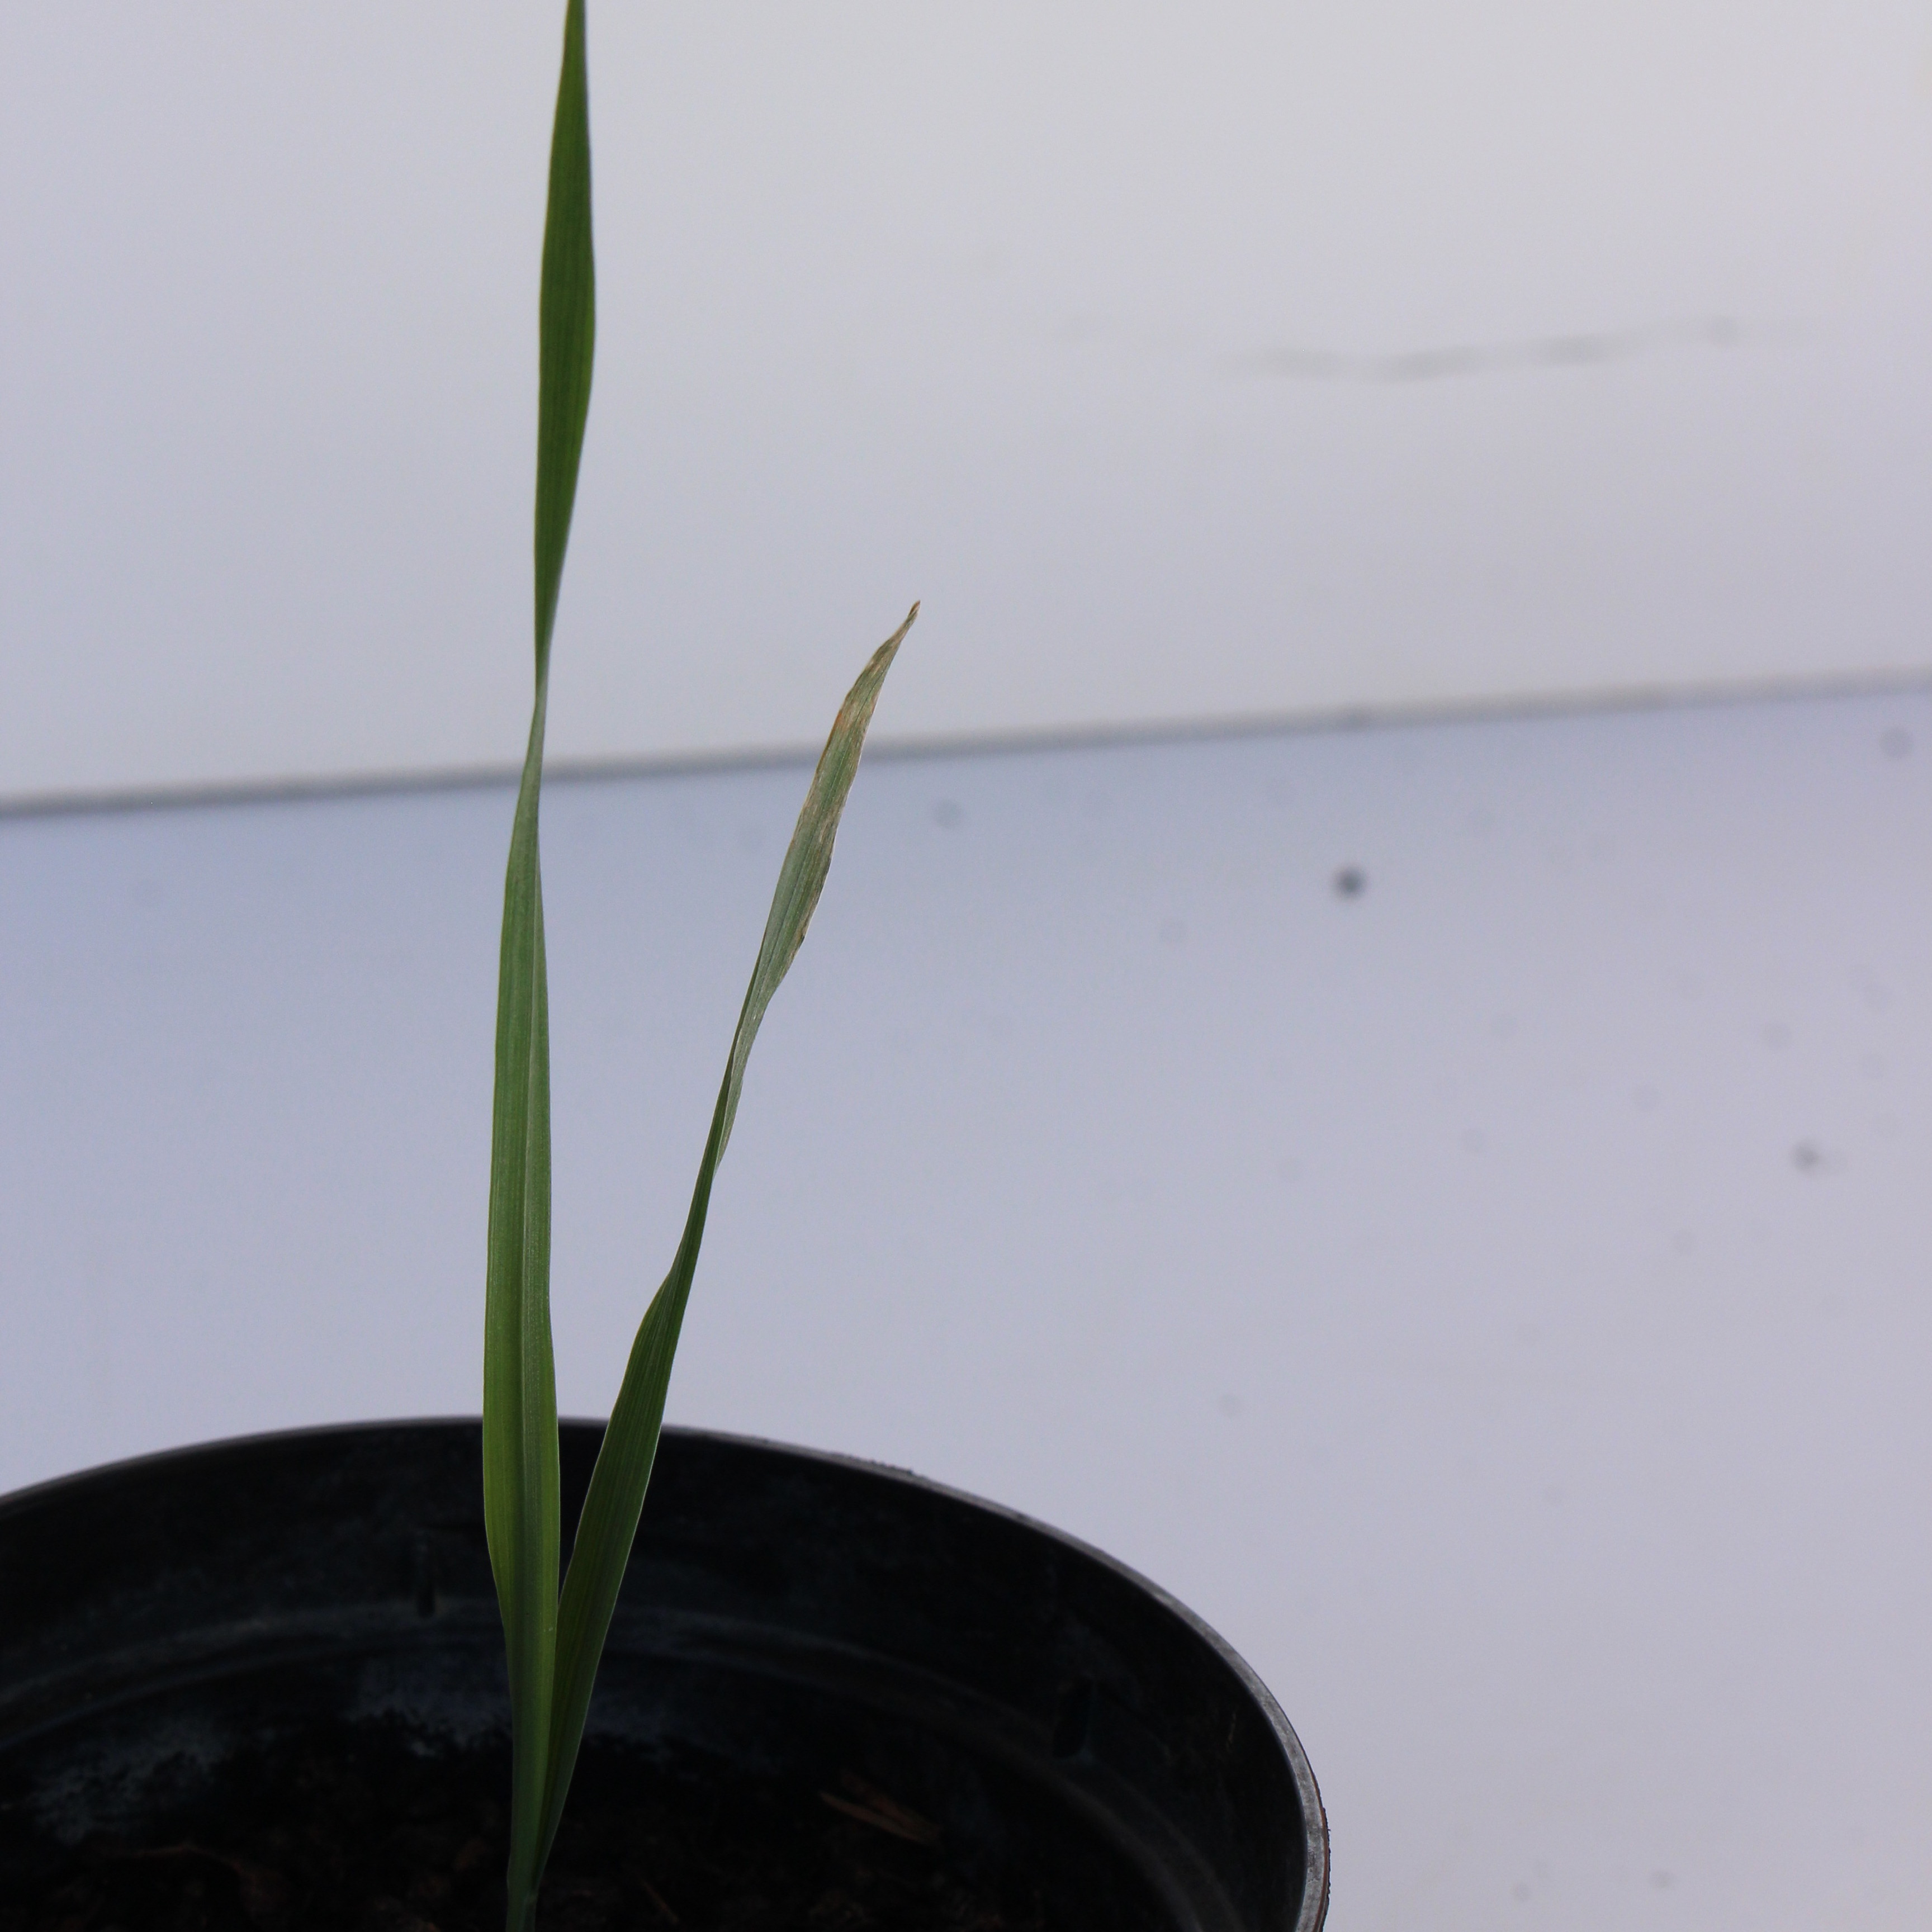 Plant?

Avena sterilis
